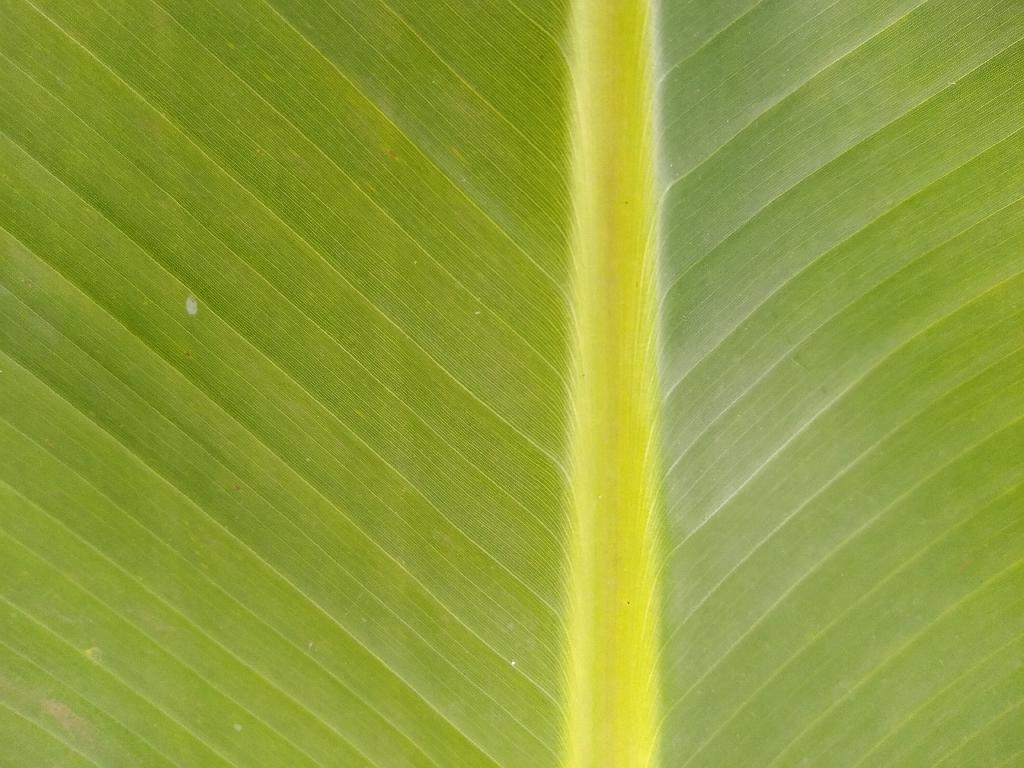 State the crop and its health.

banana, healthy
